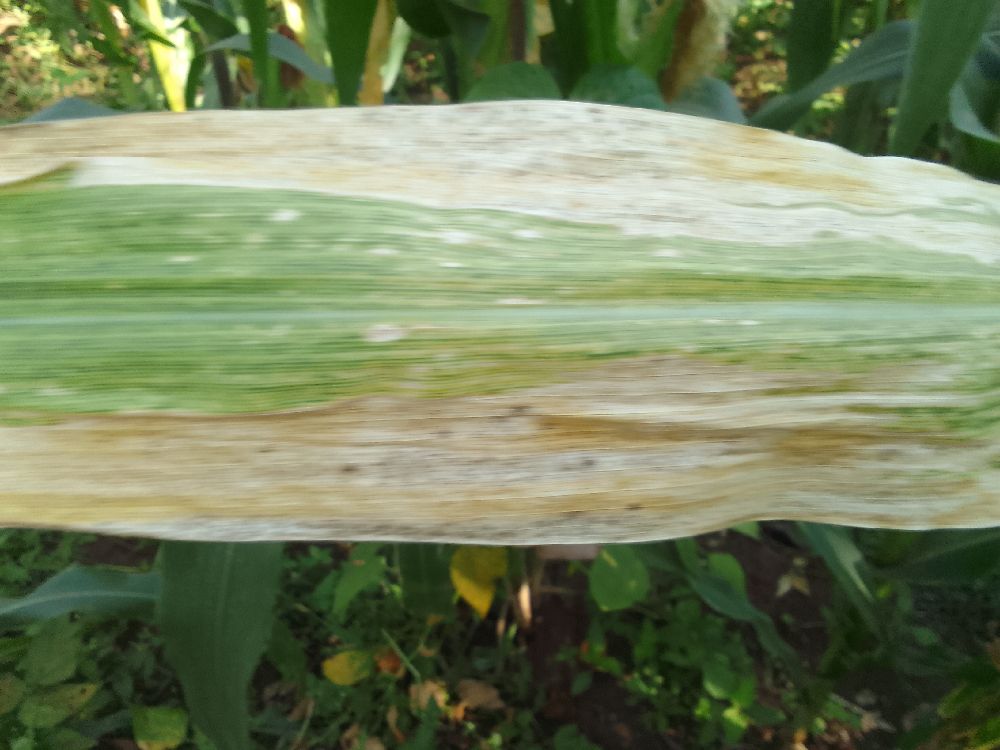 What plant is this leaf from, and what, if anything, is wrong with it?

maize, maize lethal necrosis
